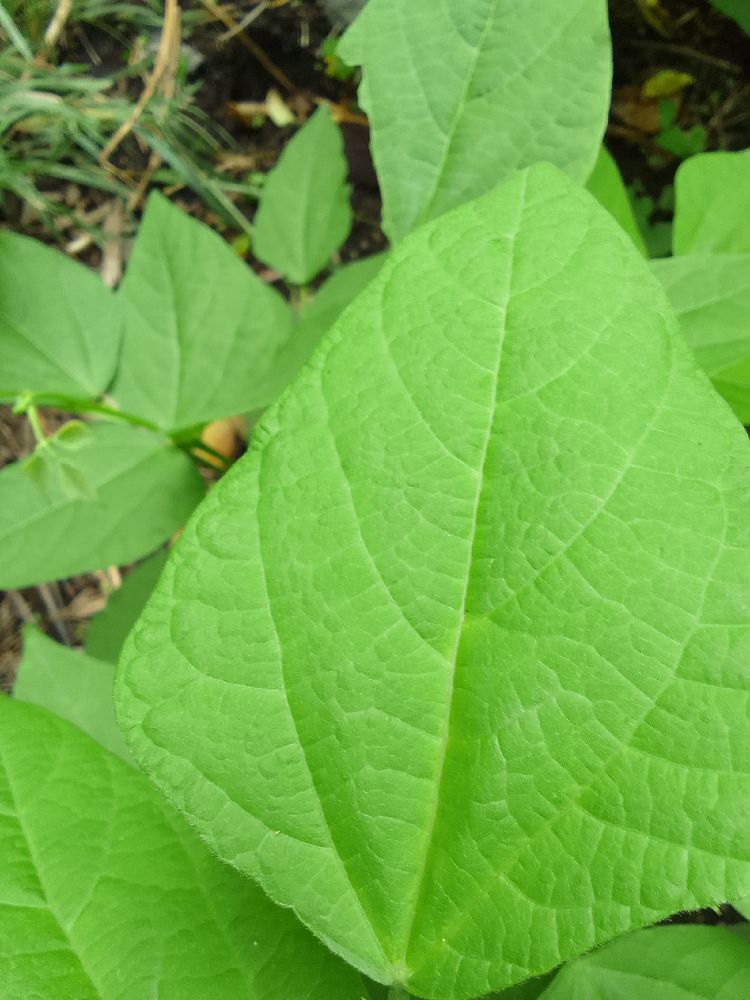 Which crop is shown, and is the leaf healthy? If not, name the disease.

common bean, healthy
